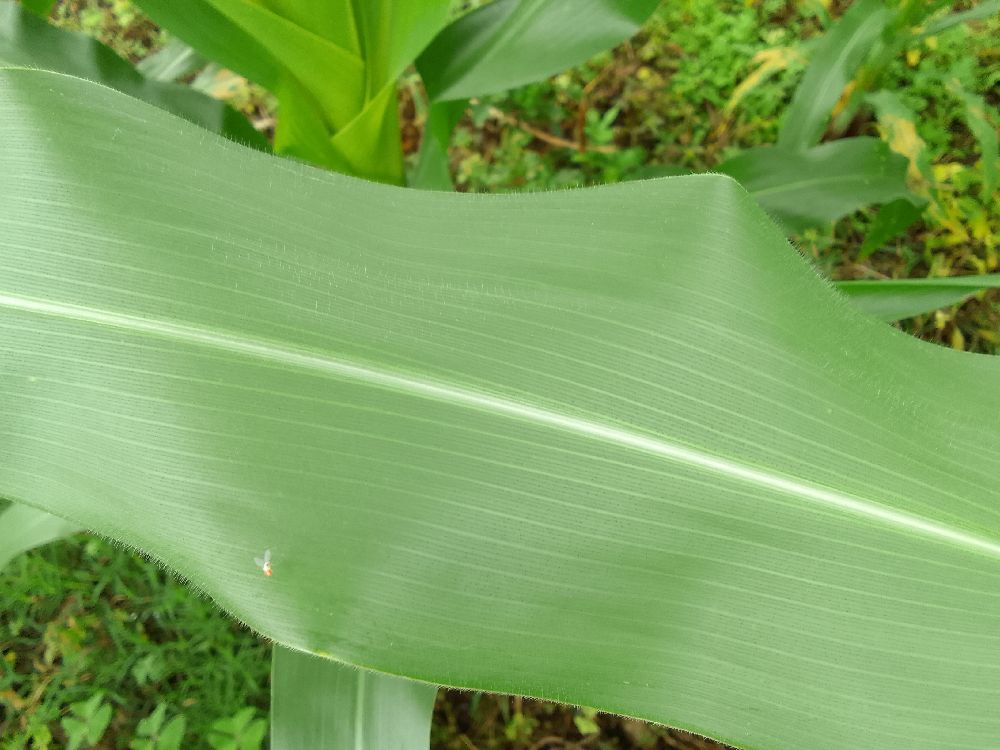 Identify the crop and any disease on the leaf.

maize, healthy
